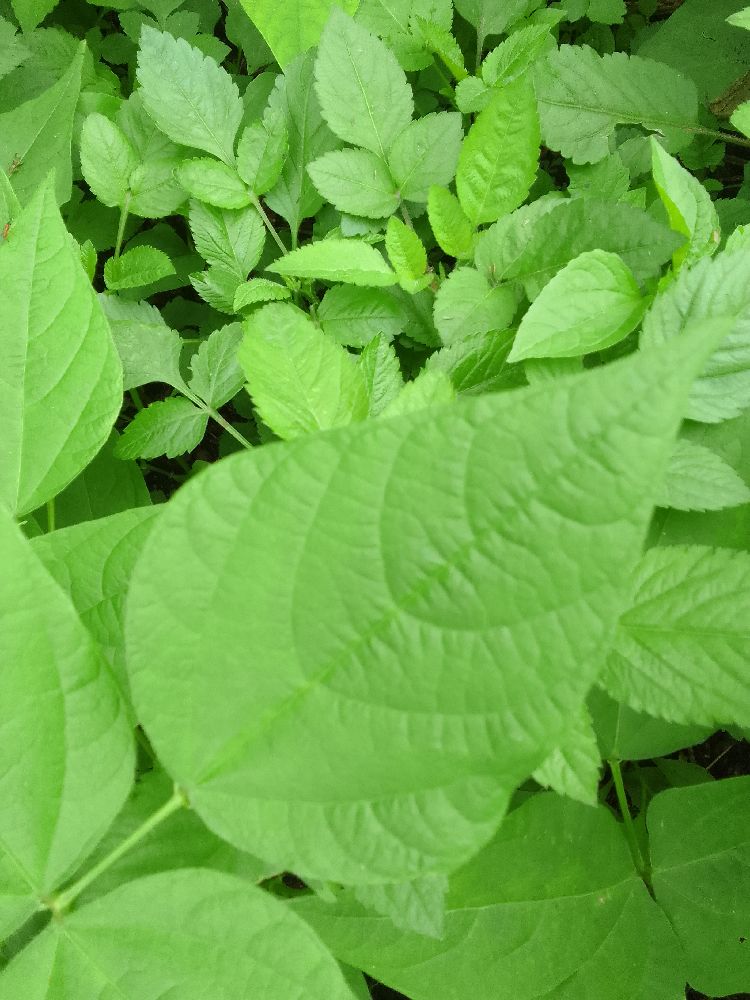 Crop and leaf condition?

common bean, healthy
